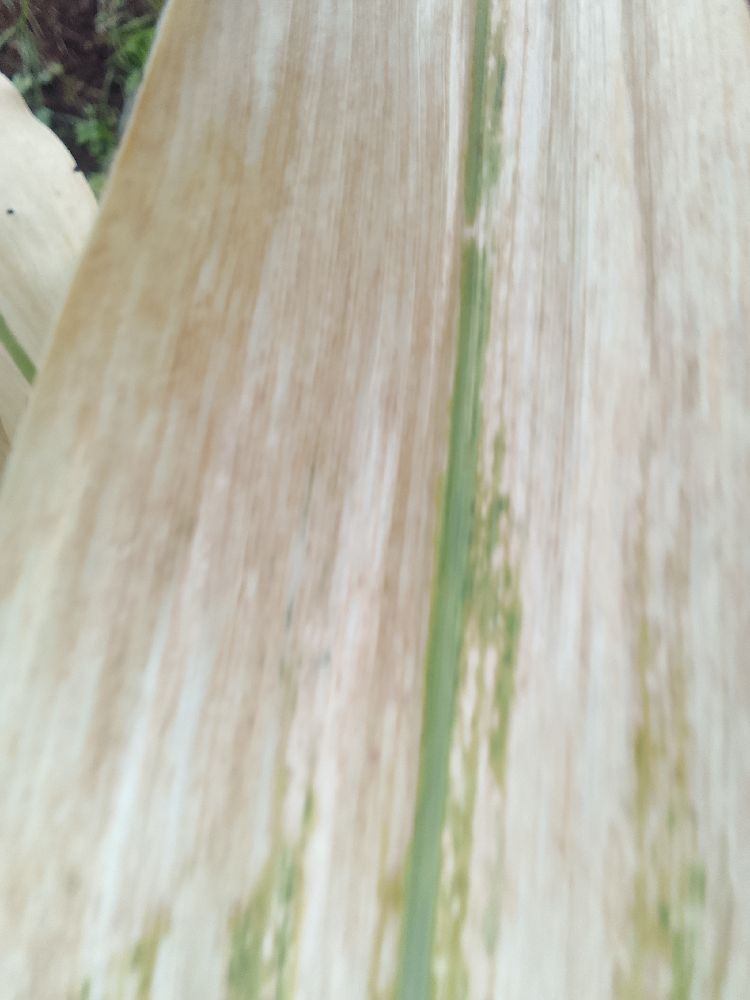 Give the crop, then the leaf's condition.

maize, maize lethal necrosis
